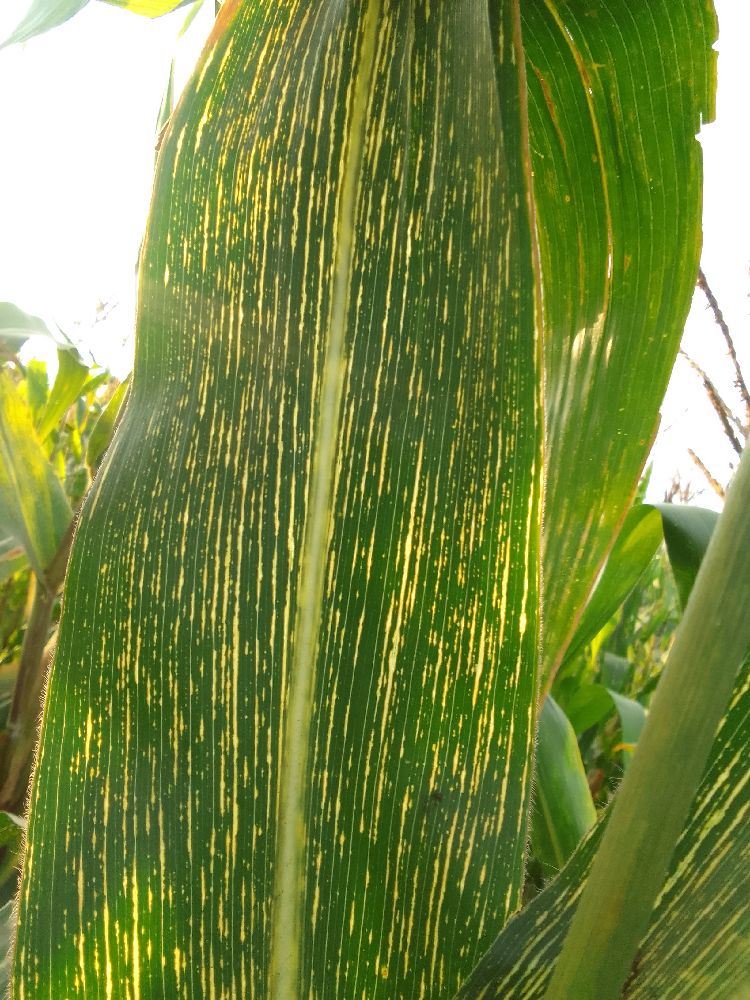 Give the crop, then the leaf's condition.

maize, maize streak virus
